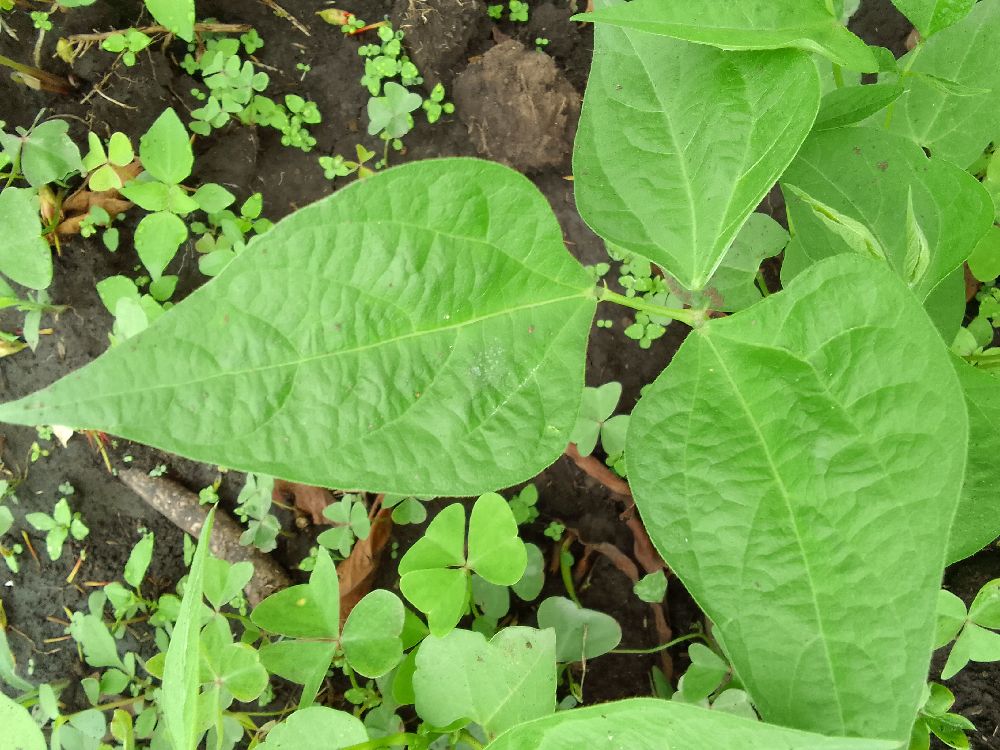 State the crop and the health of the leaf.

common bean, healthy
